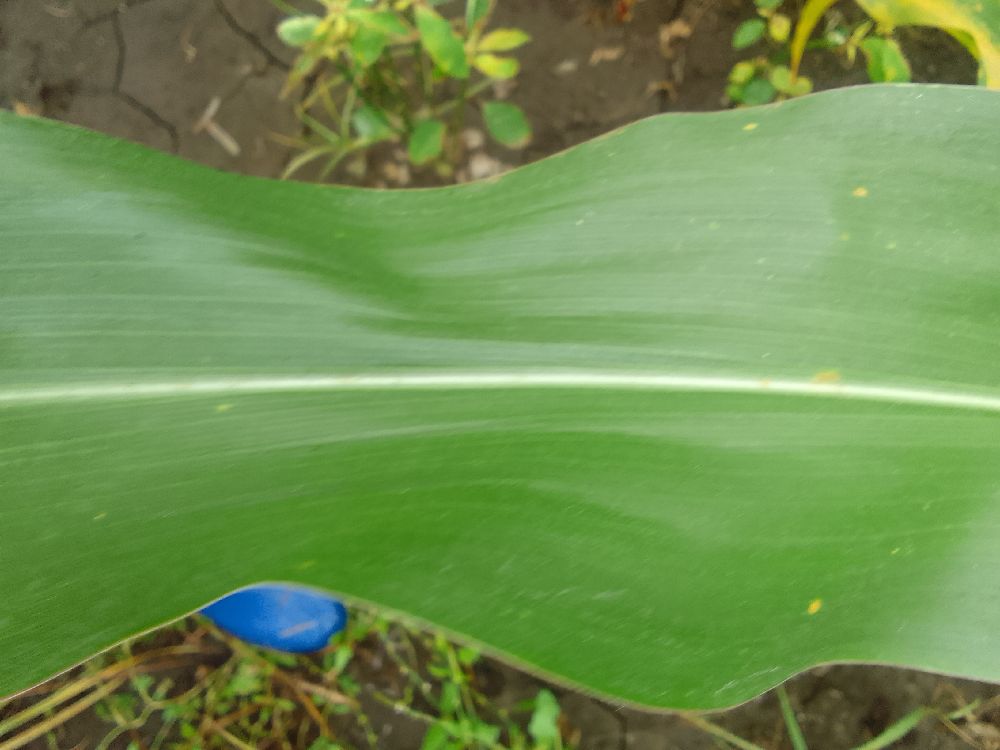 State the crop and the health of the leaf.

maize, healthy
